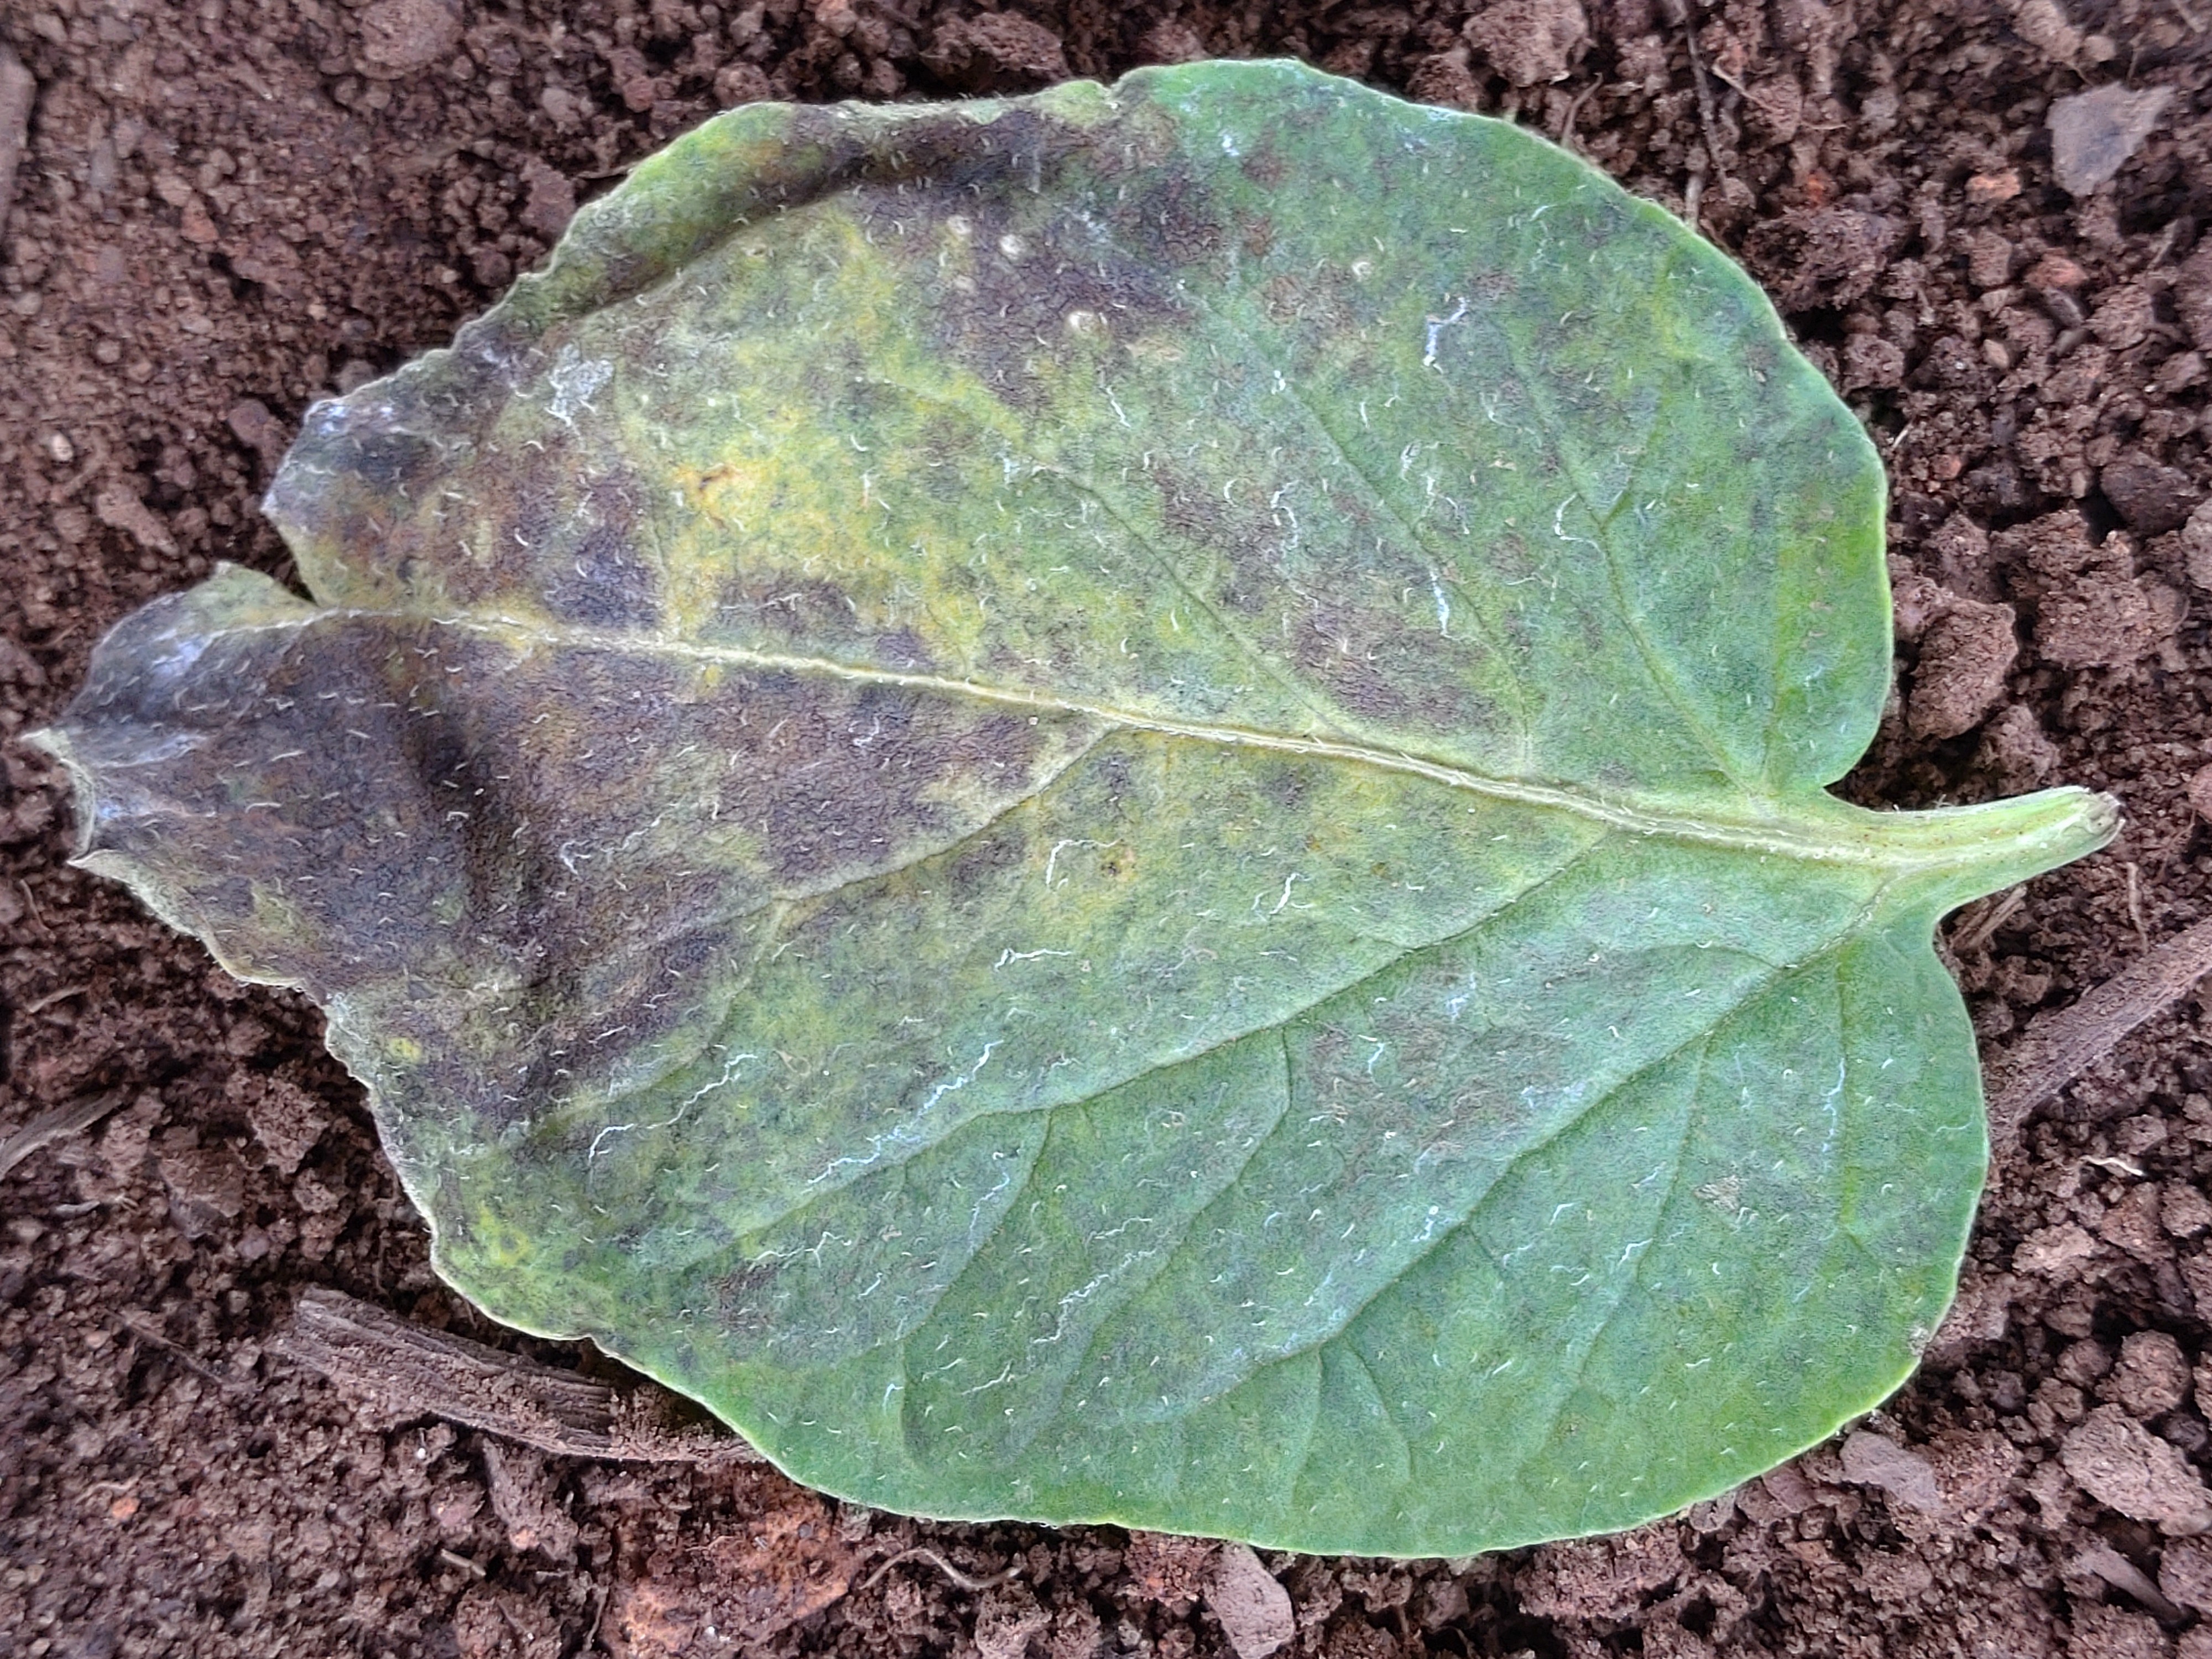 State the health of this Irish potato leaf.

late blight
